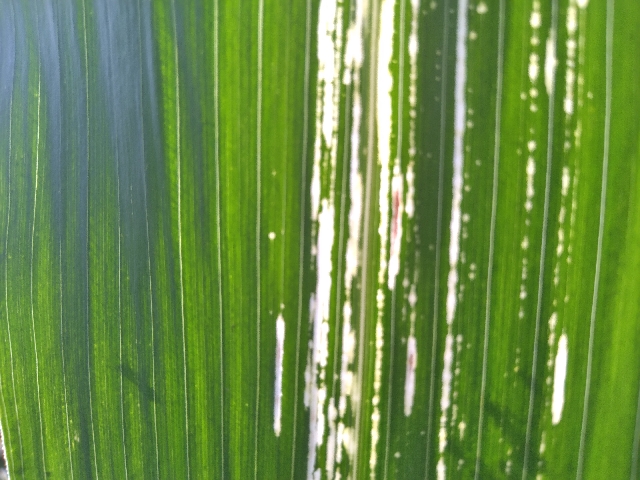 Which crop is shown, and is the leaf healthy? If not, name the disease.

maize, maize streak virus
